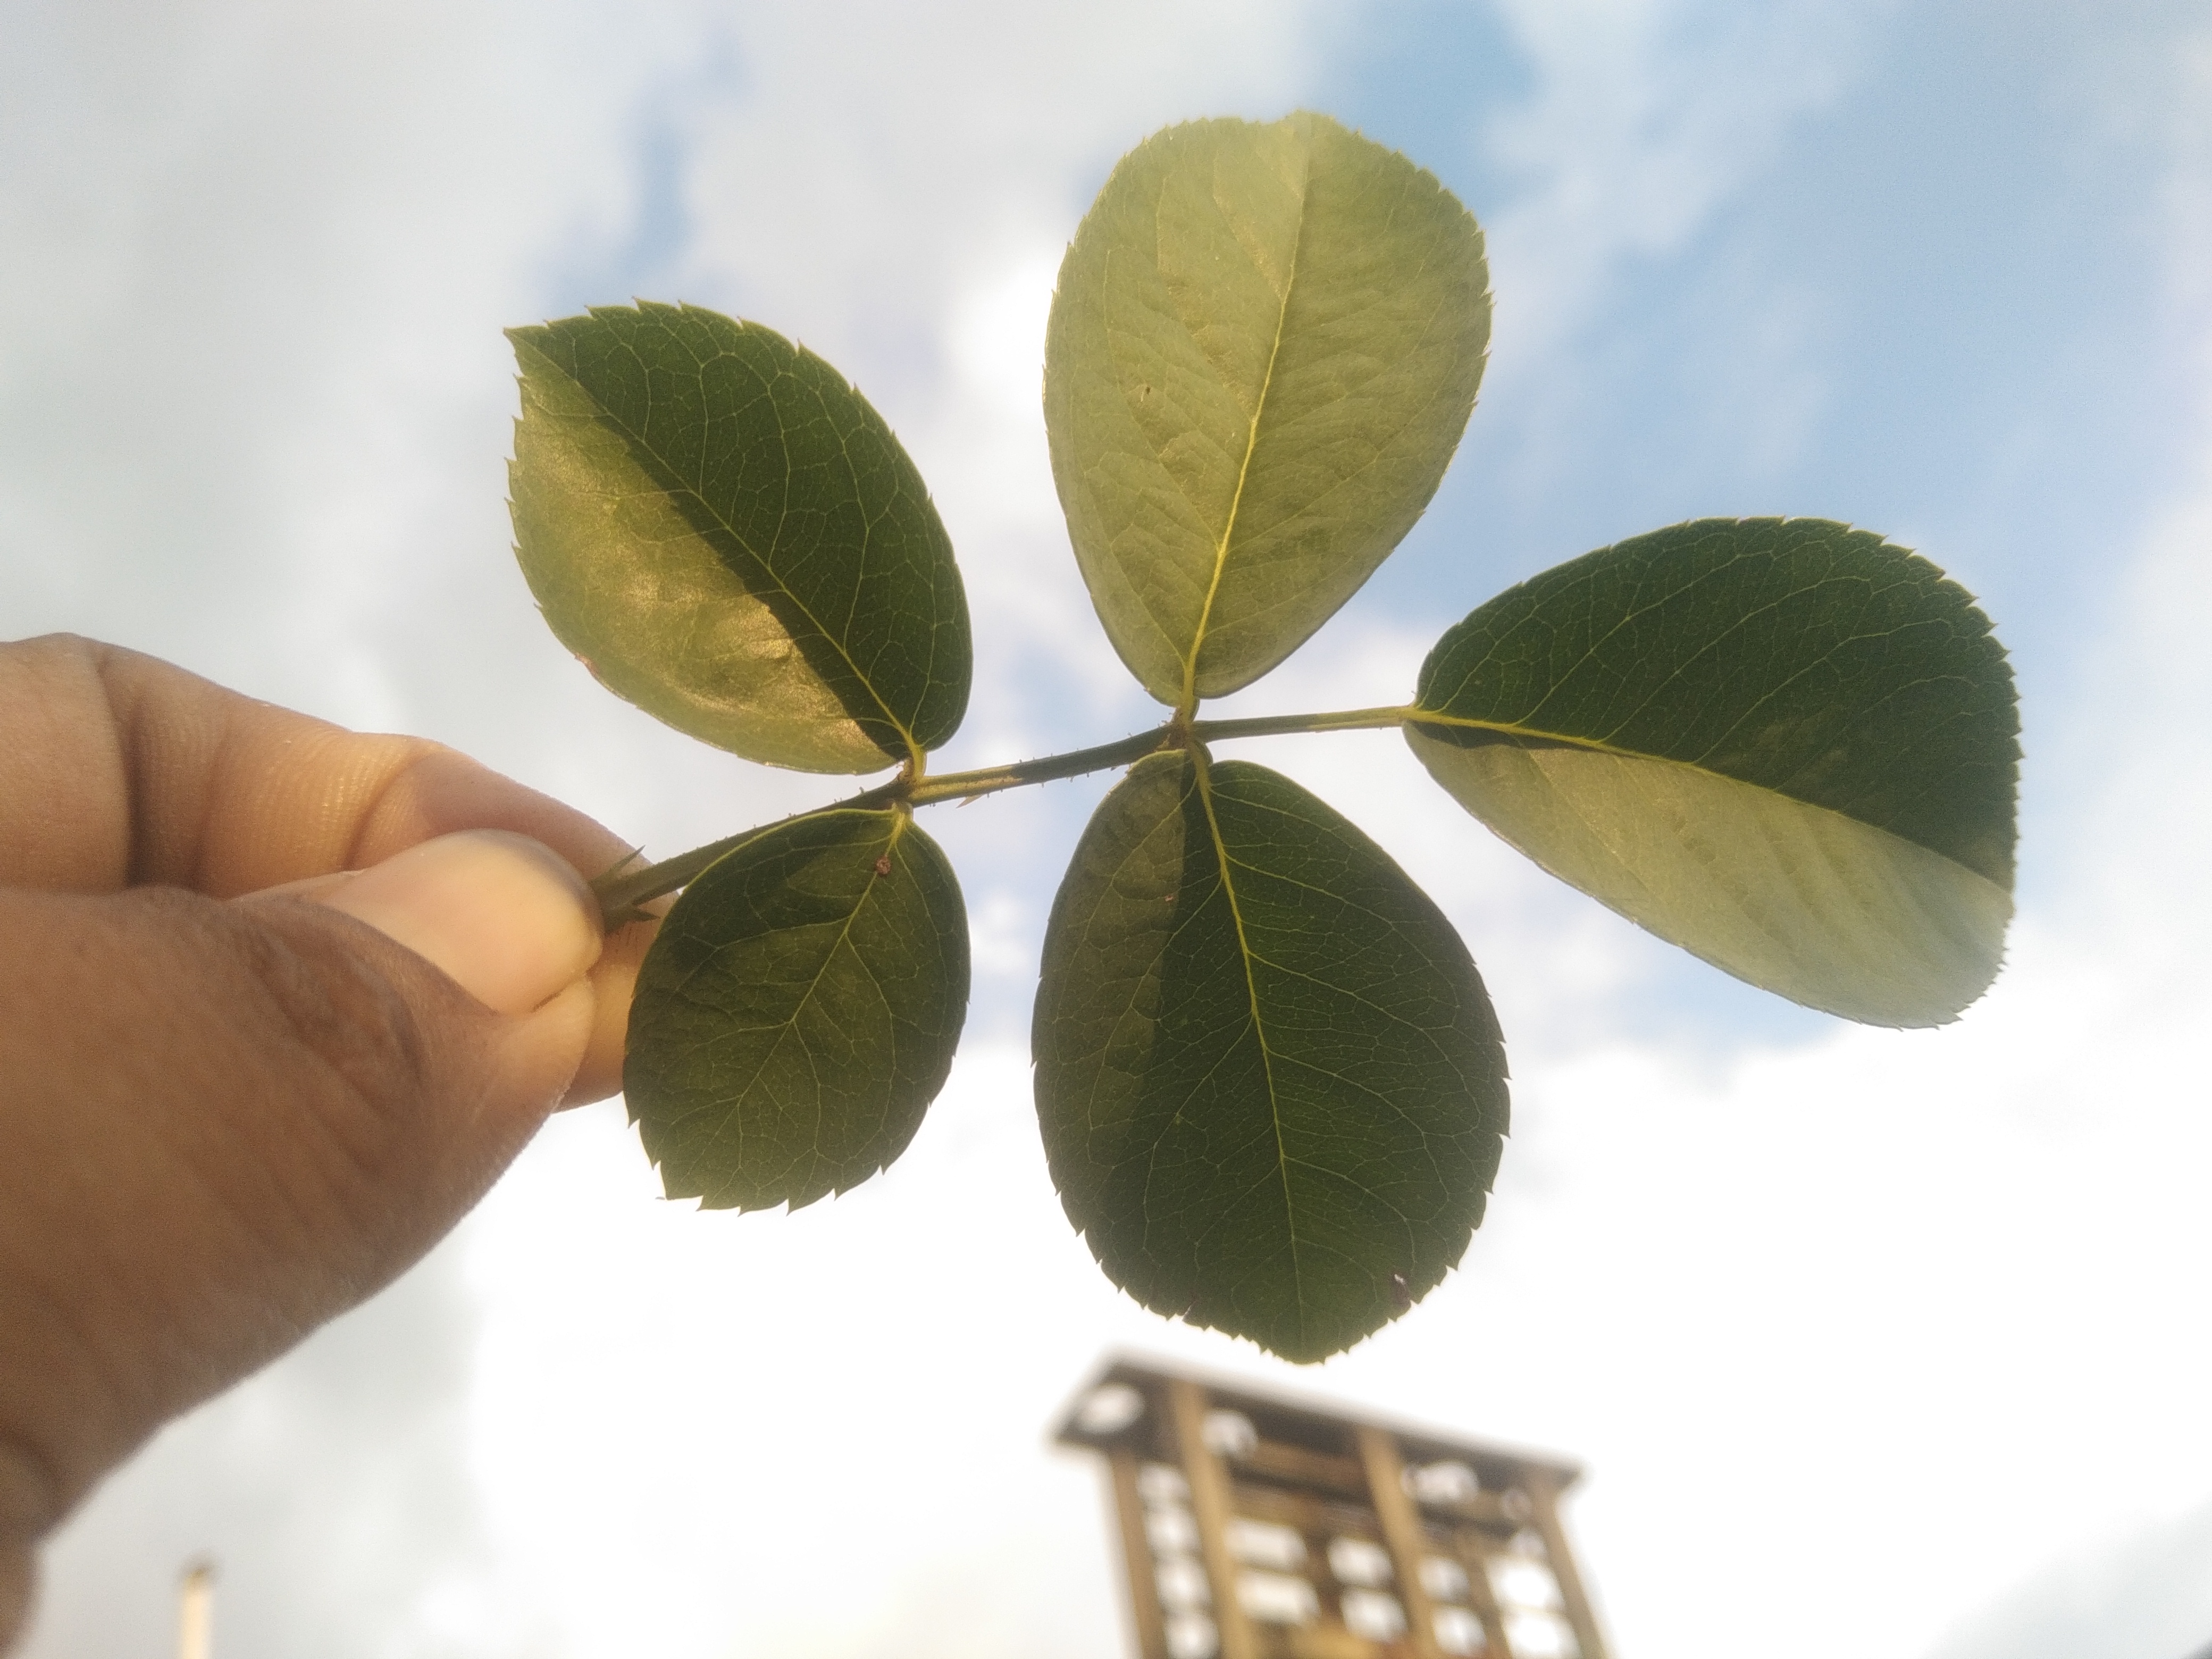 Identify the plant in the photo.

rose
